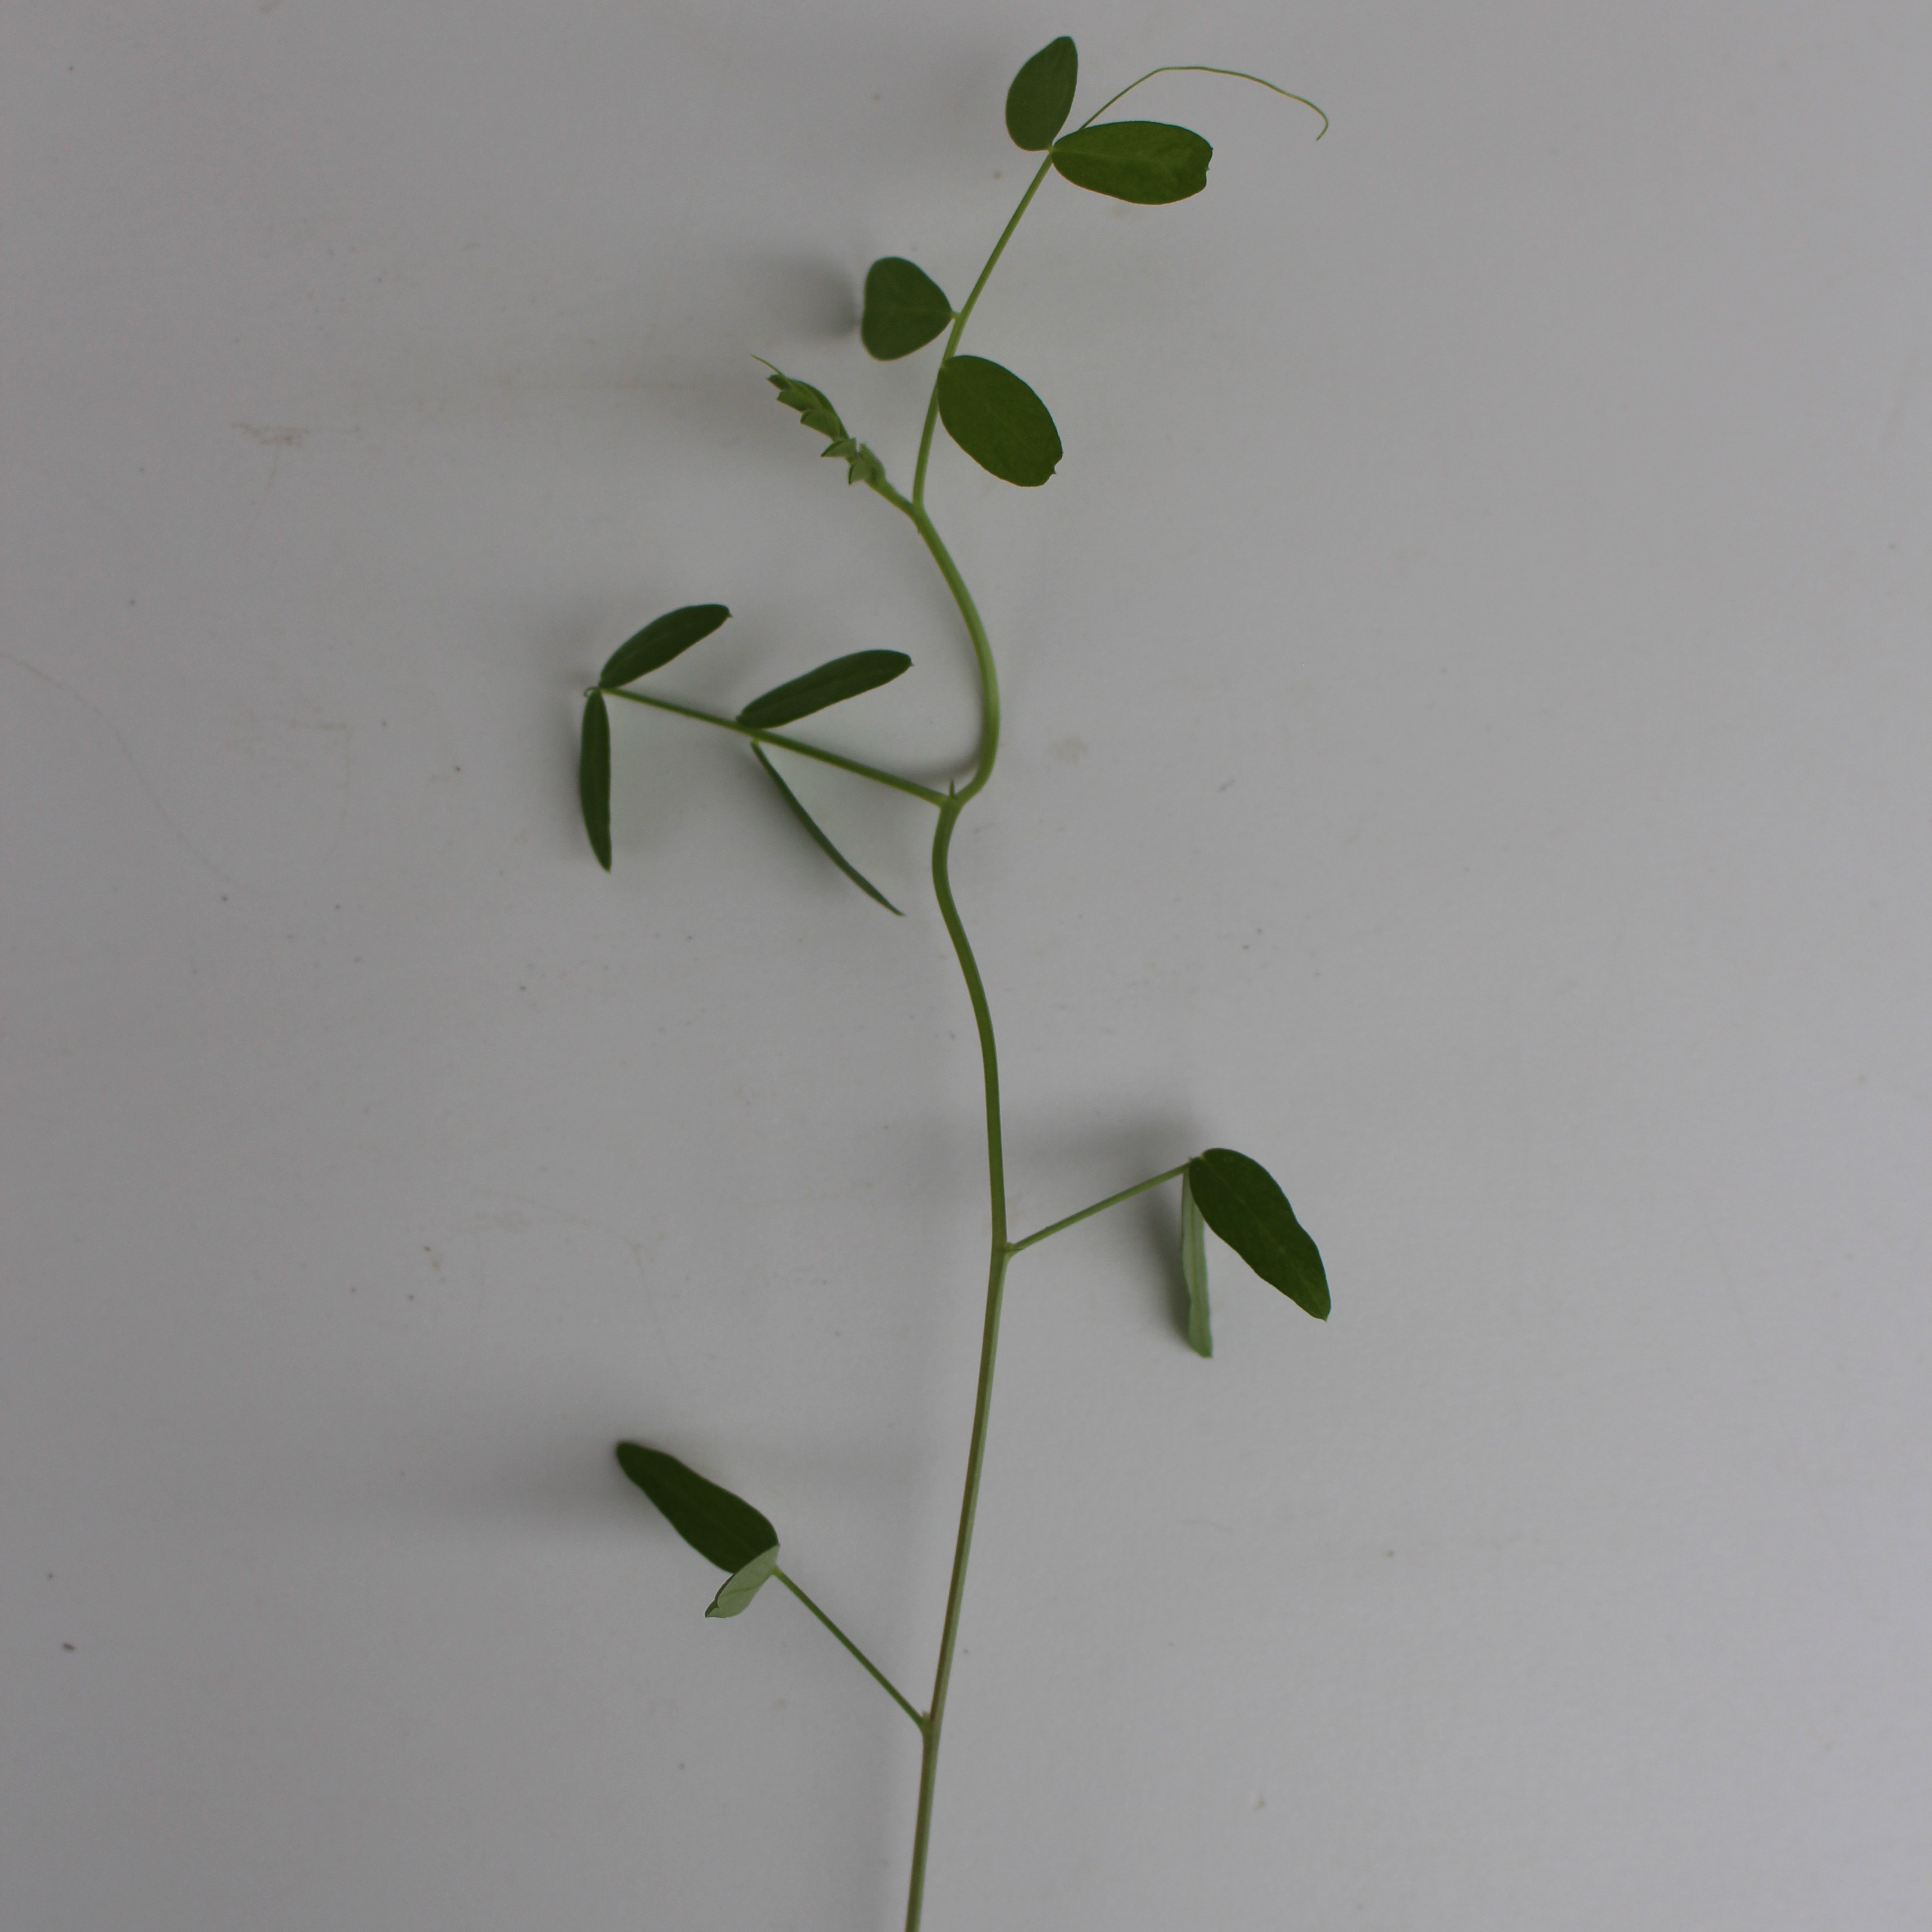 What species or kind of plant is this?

Vicia sativa
